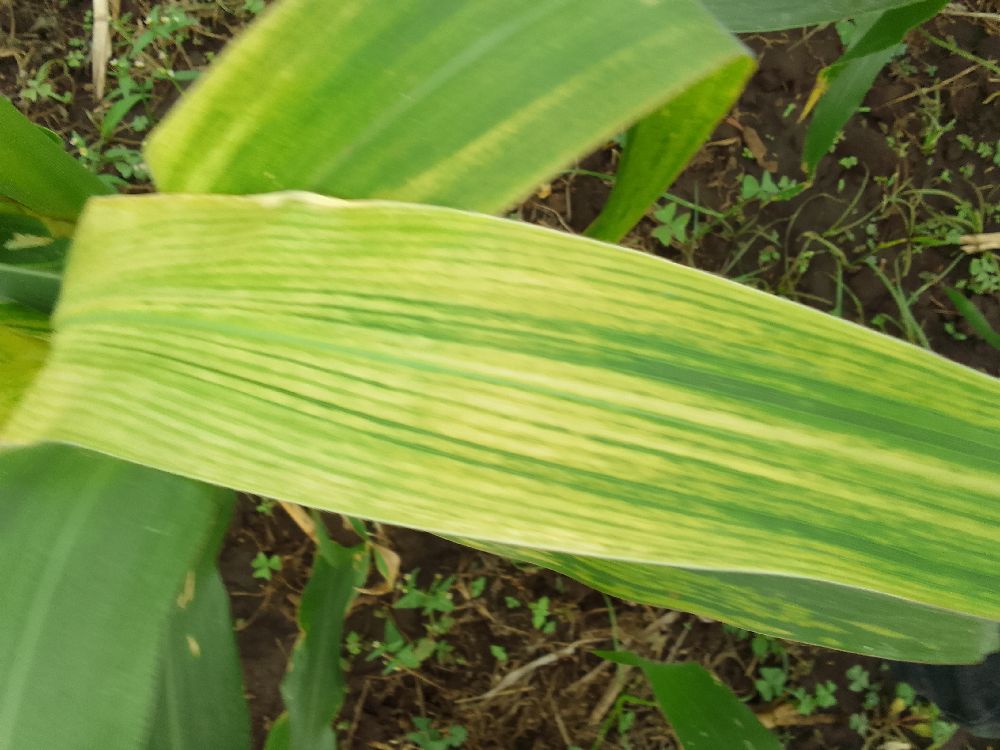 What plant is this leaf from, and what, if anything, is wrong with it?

maize, maize lethal necrosis
